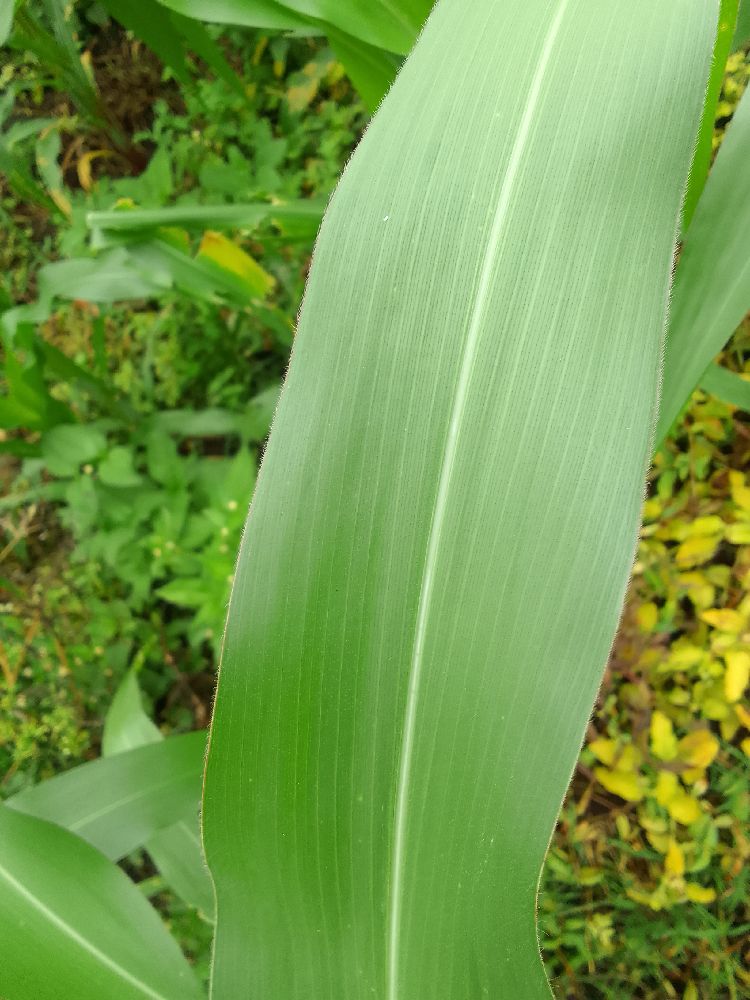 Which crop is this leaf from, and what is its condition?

maize, healthy
